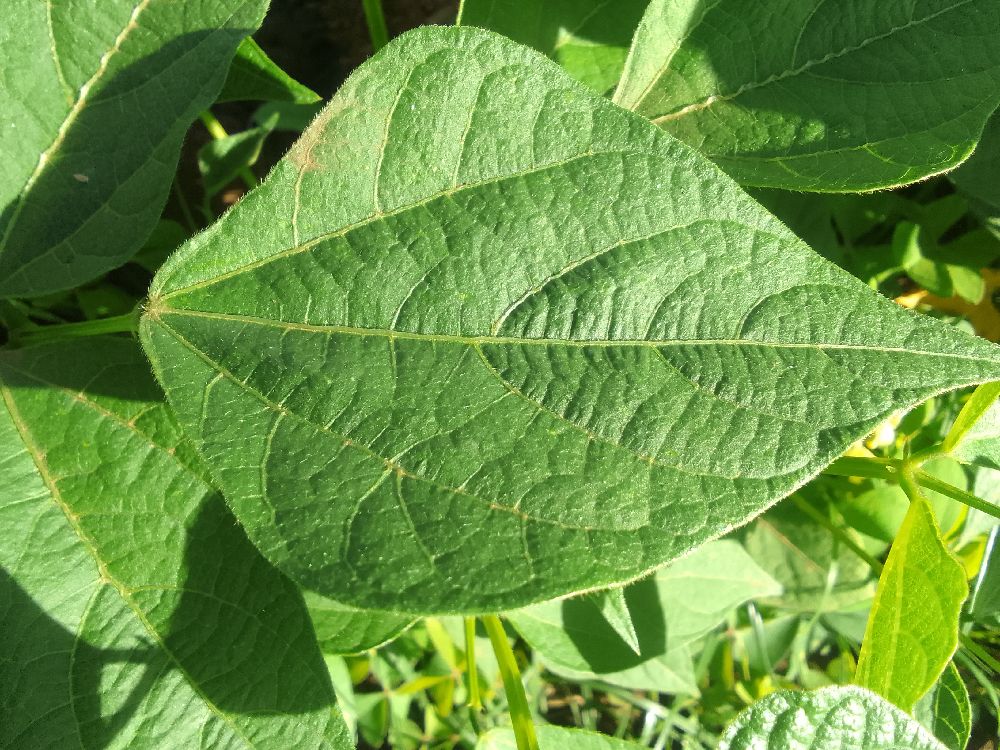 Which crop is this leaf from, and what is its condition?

common bean, healthy
